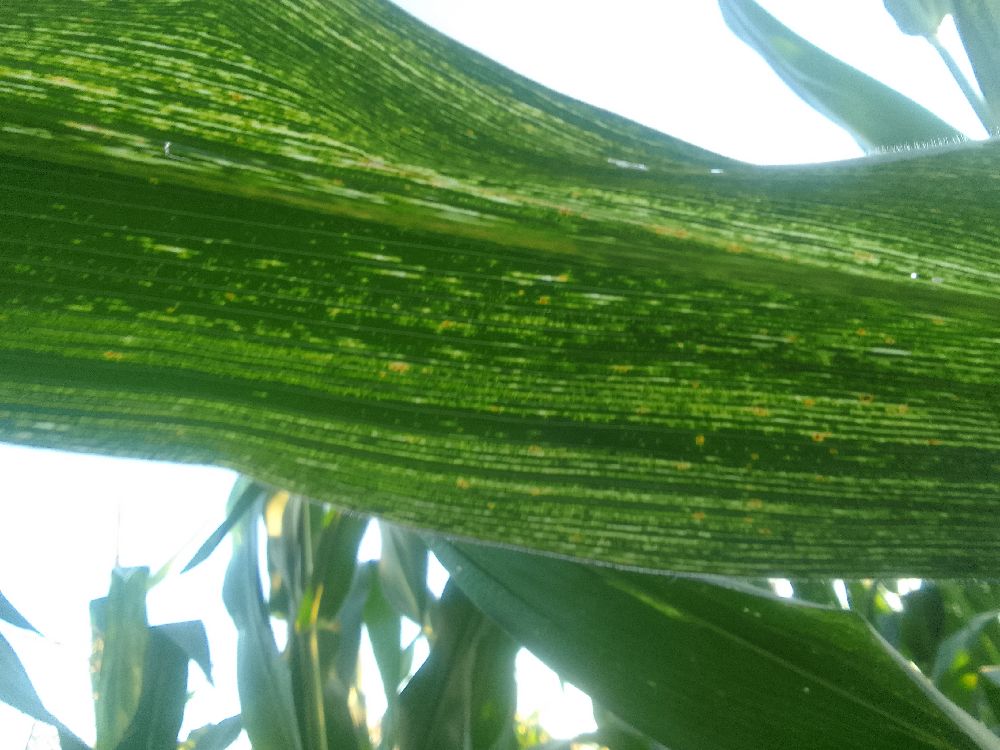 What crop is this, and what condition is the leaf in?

maize, maize streak virus
